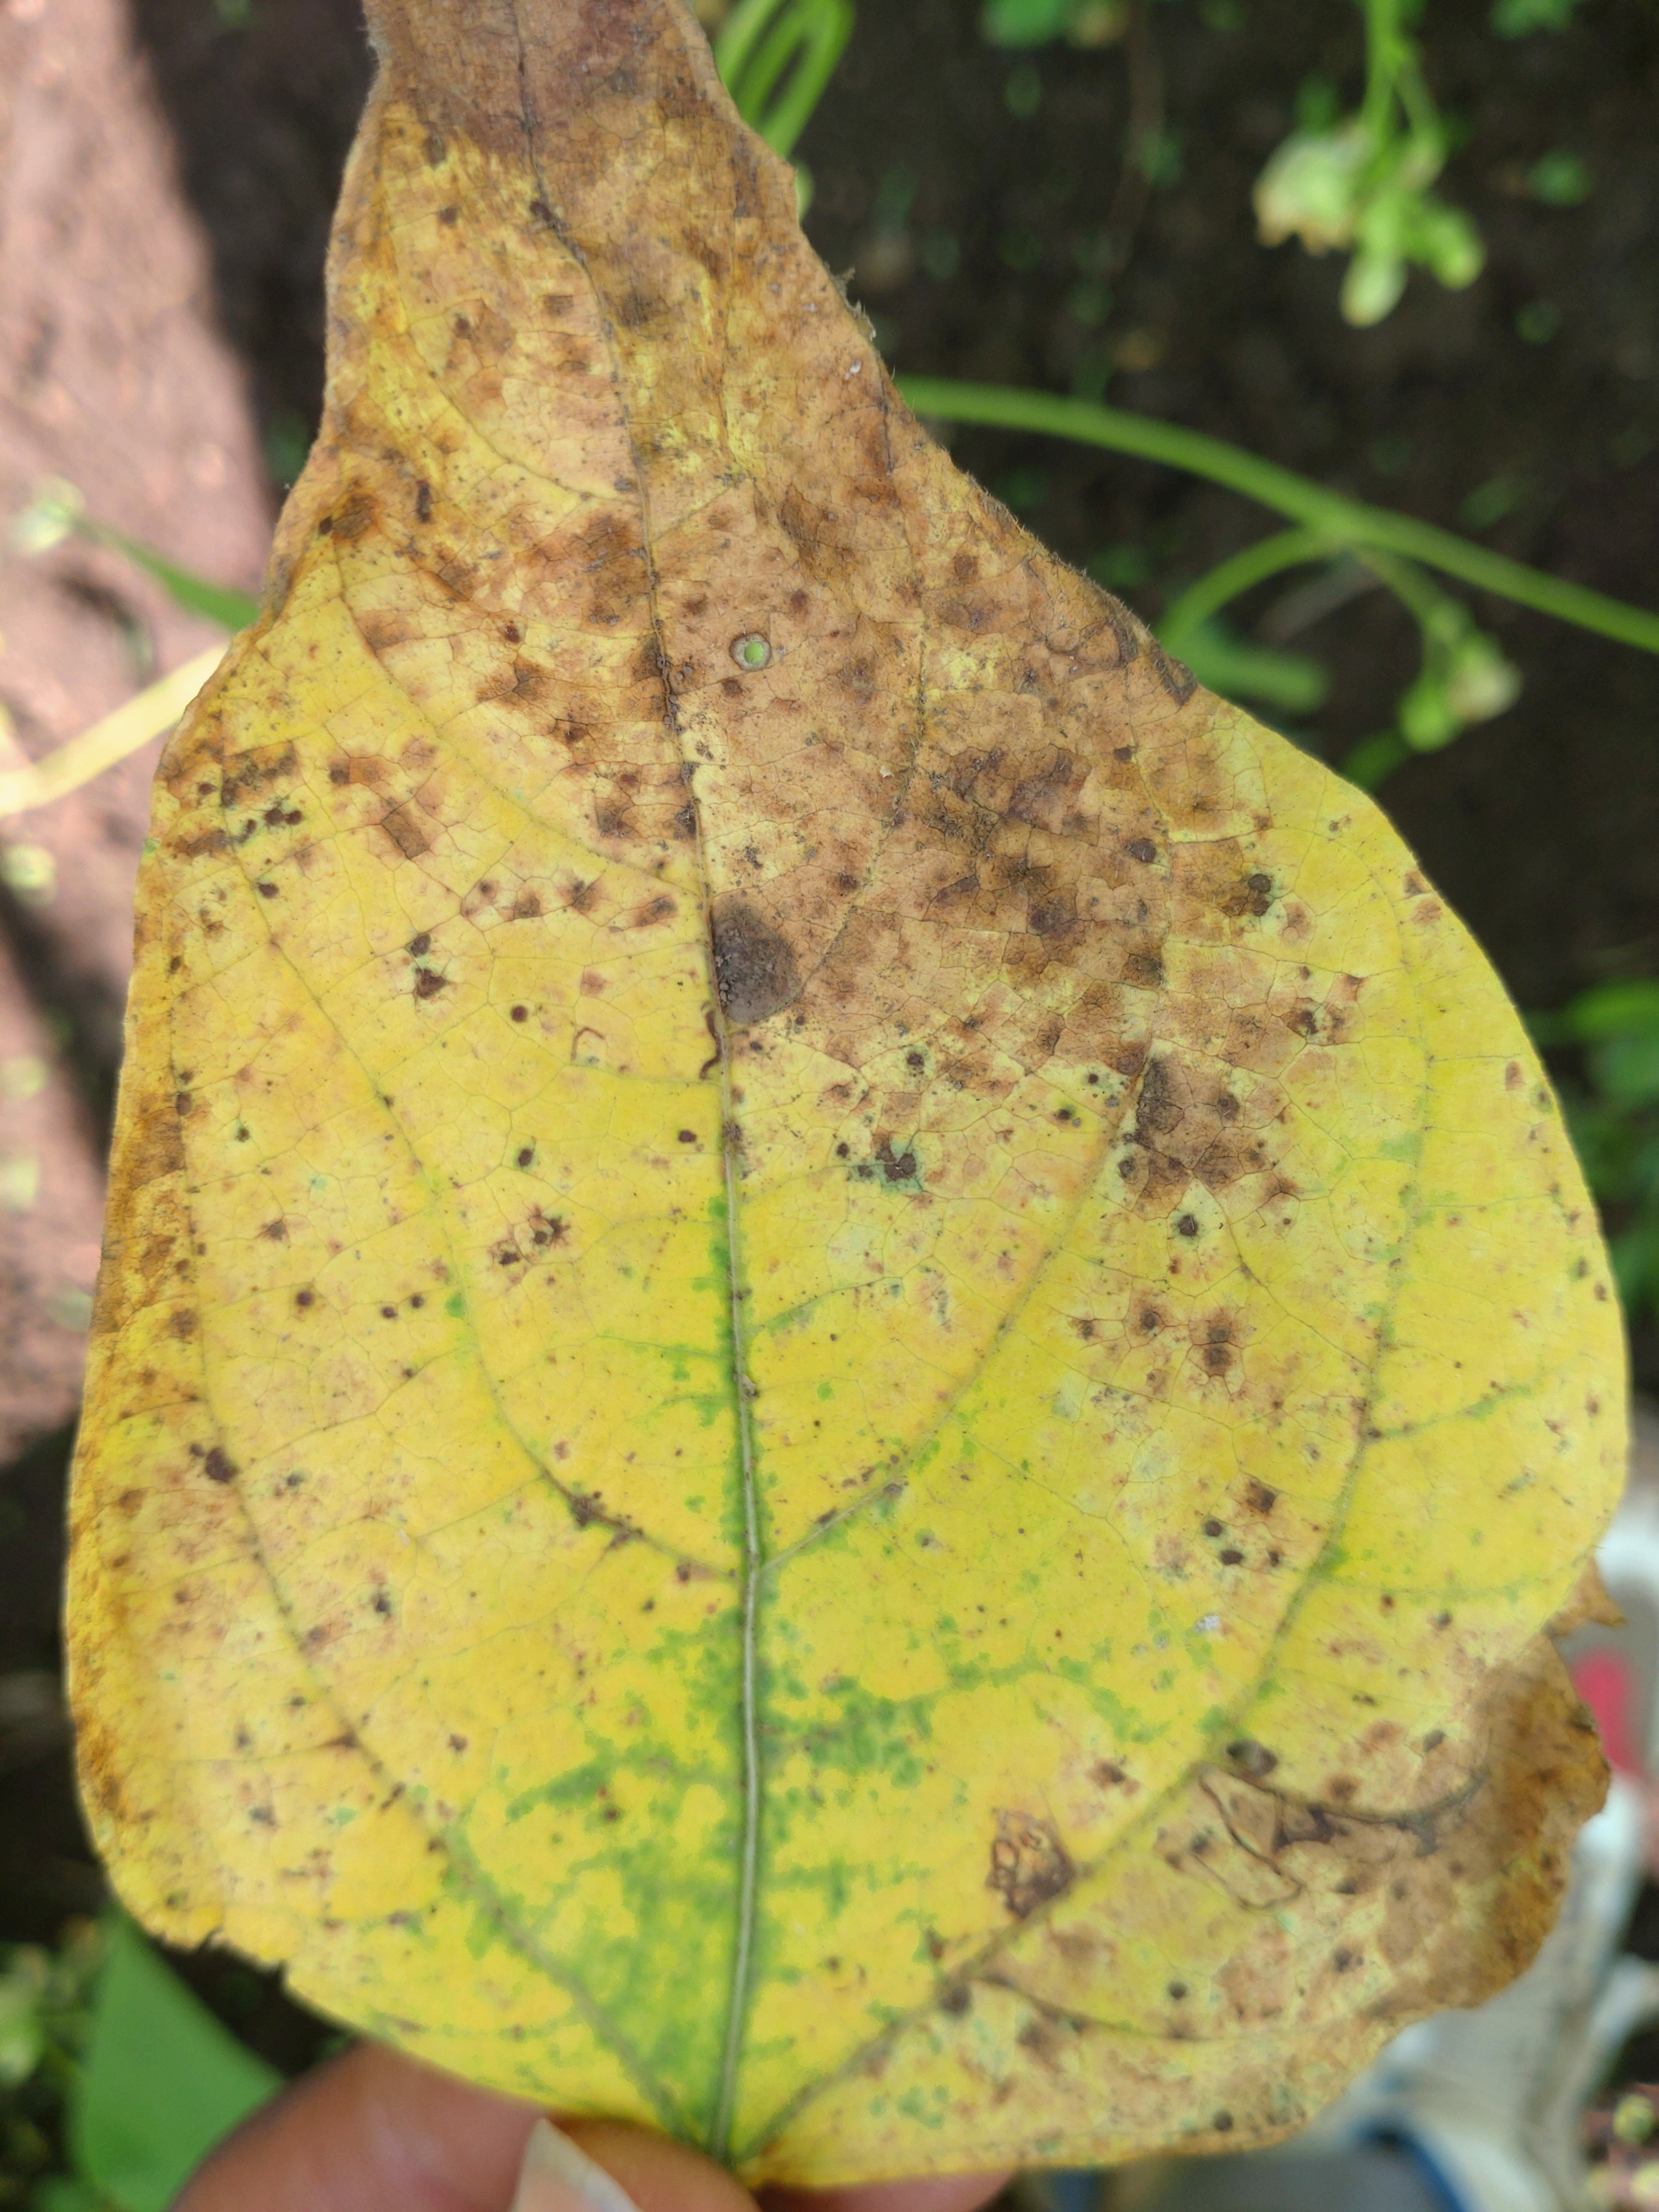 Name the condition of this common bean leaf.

anthracnose
